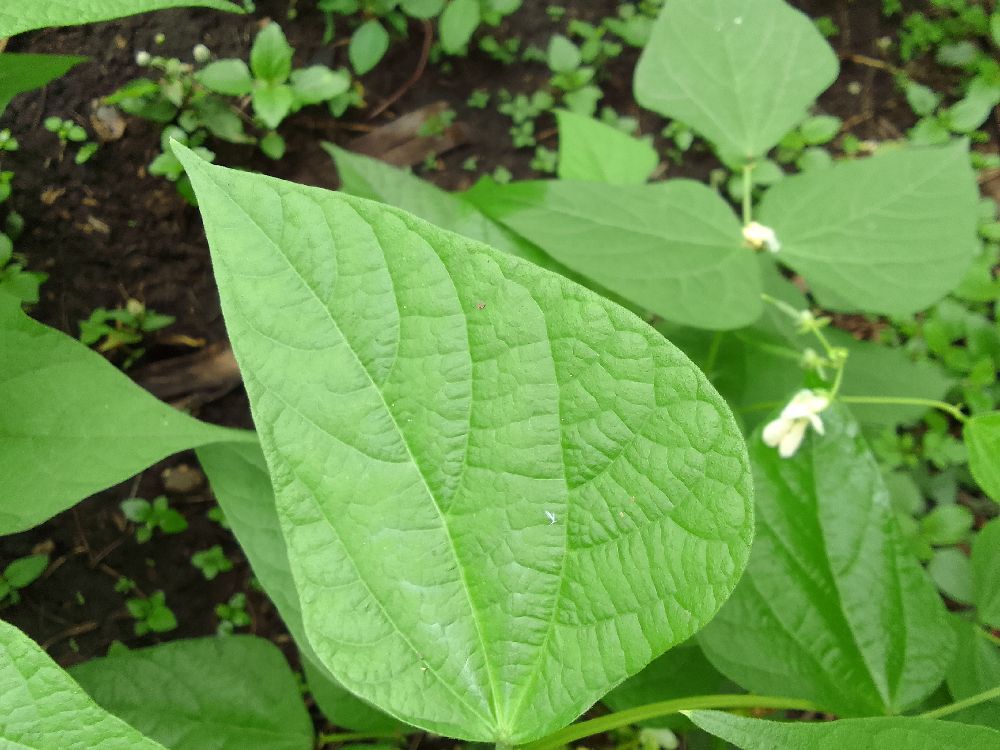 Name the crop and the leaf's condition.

common bean, healthy
